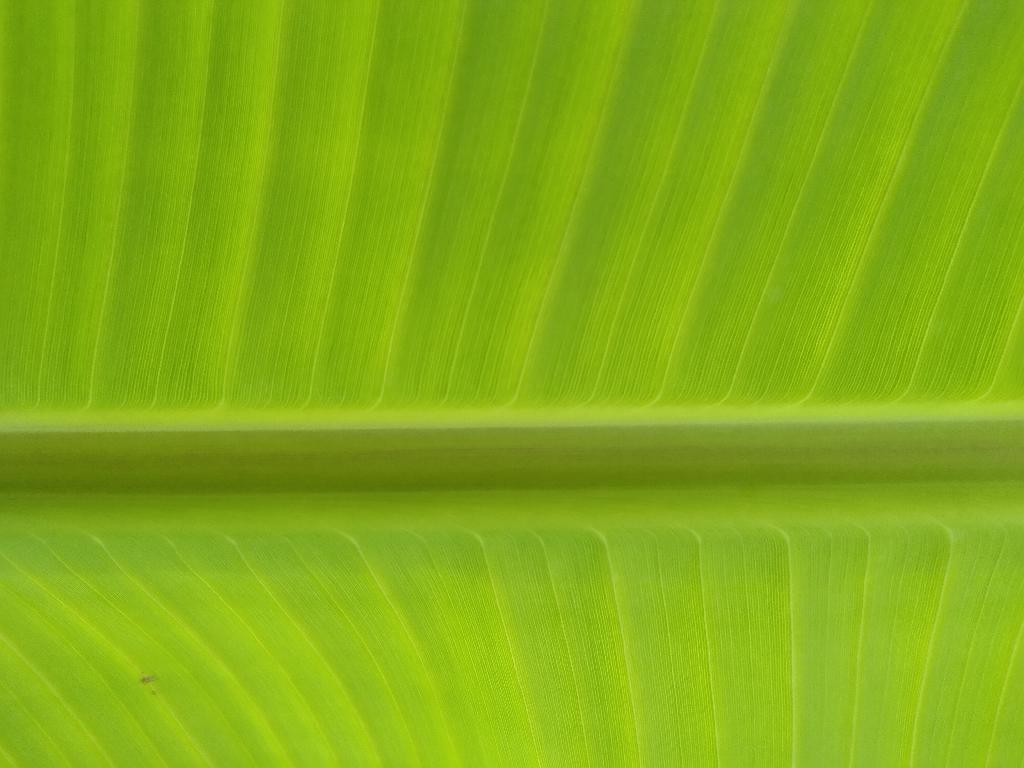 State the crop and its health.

banana, healthy
